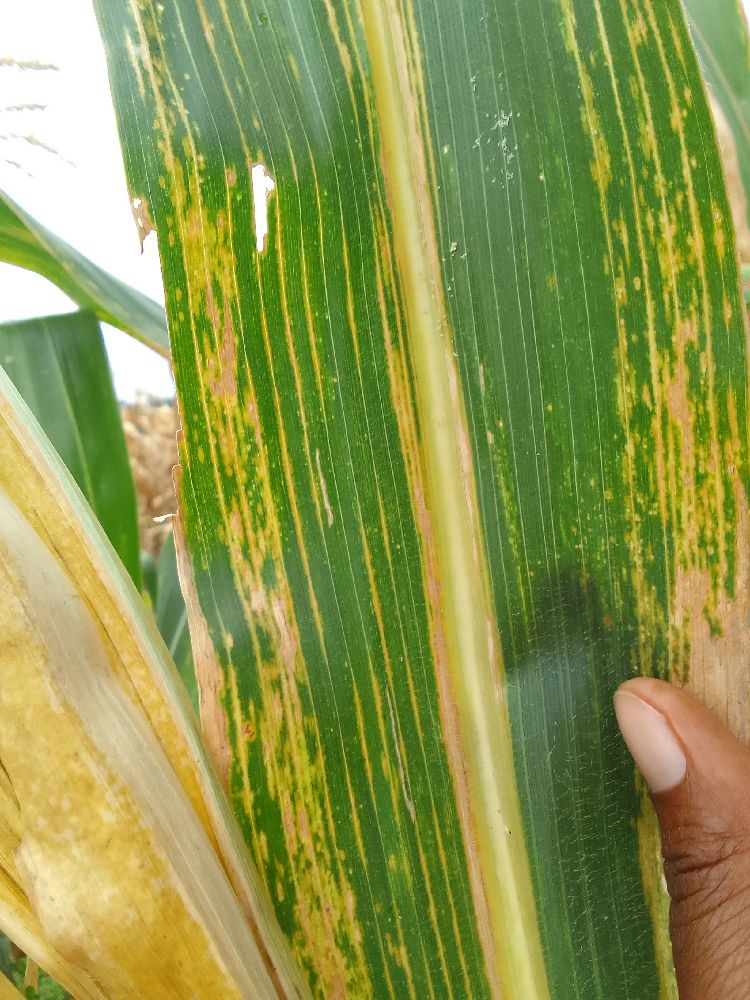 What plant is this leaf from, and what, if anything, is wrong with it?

maize, maize lethal necrosis
